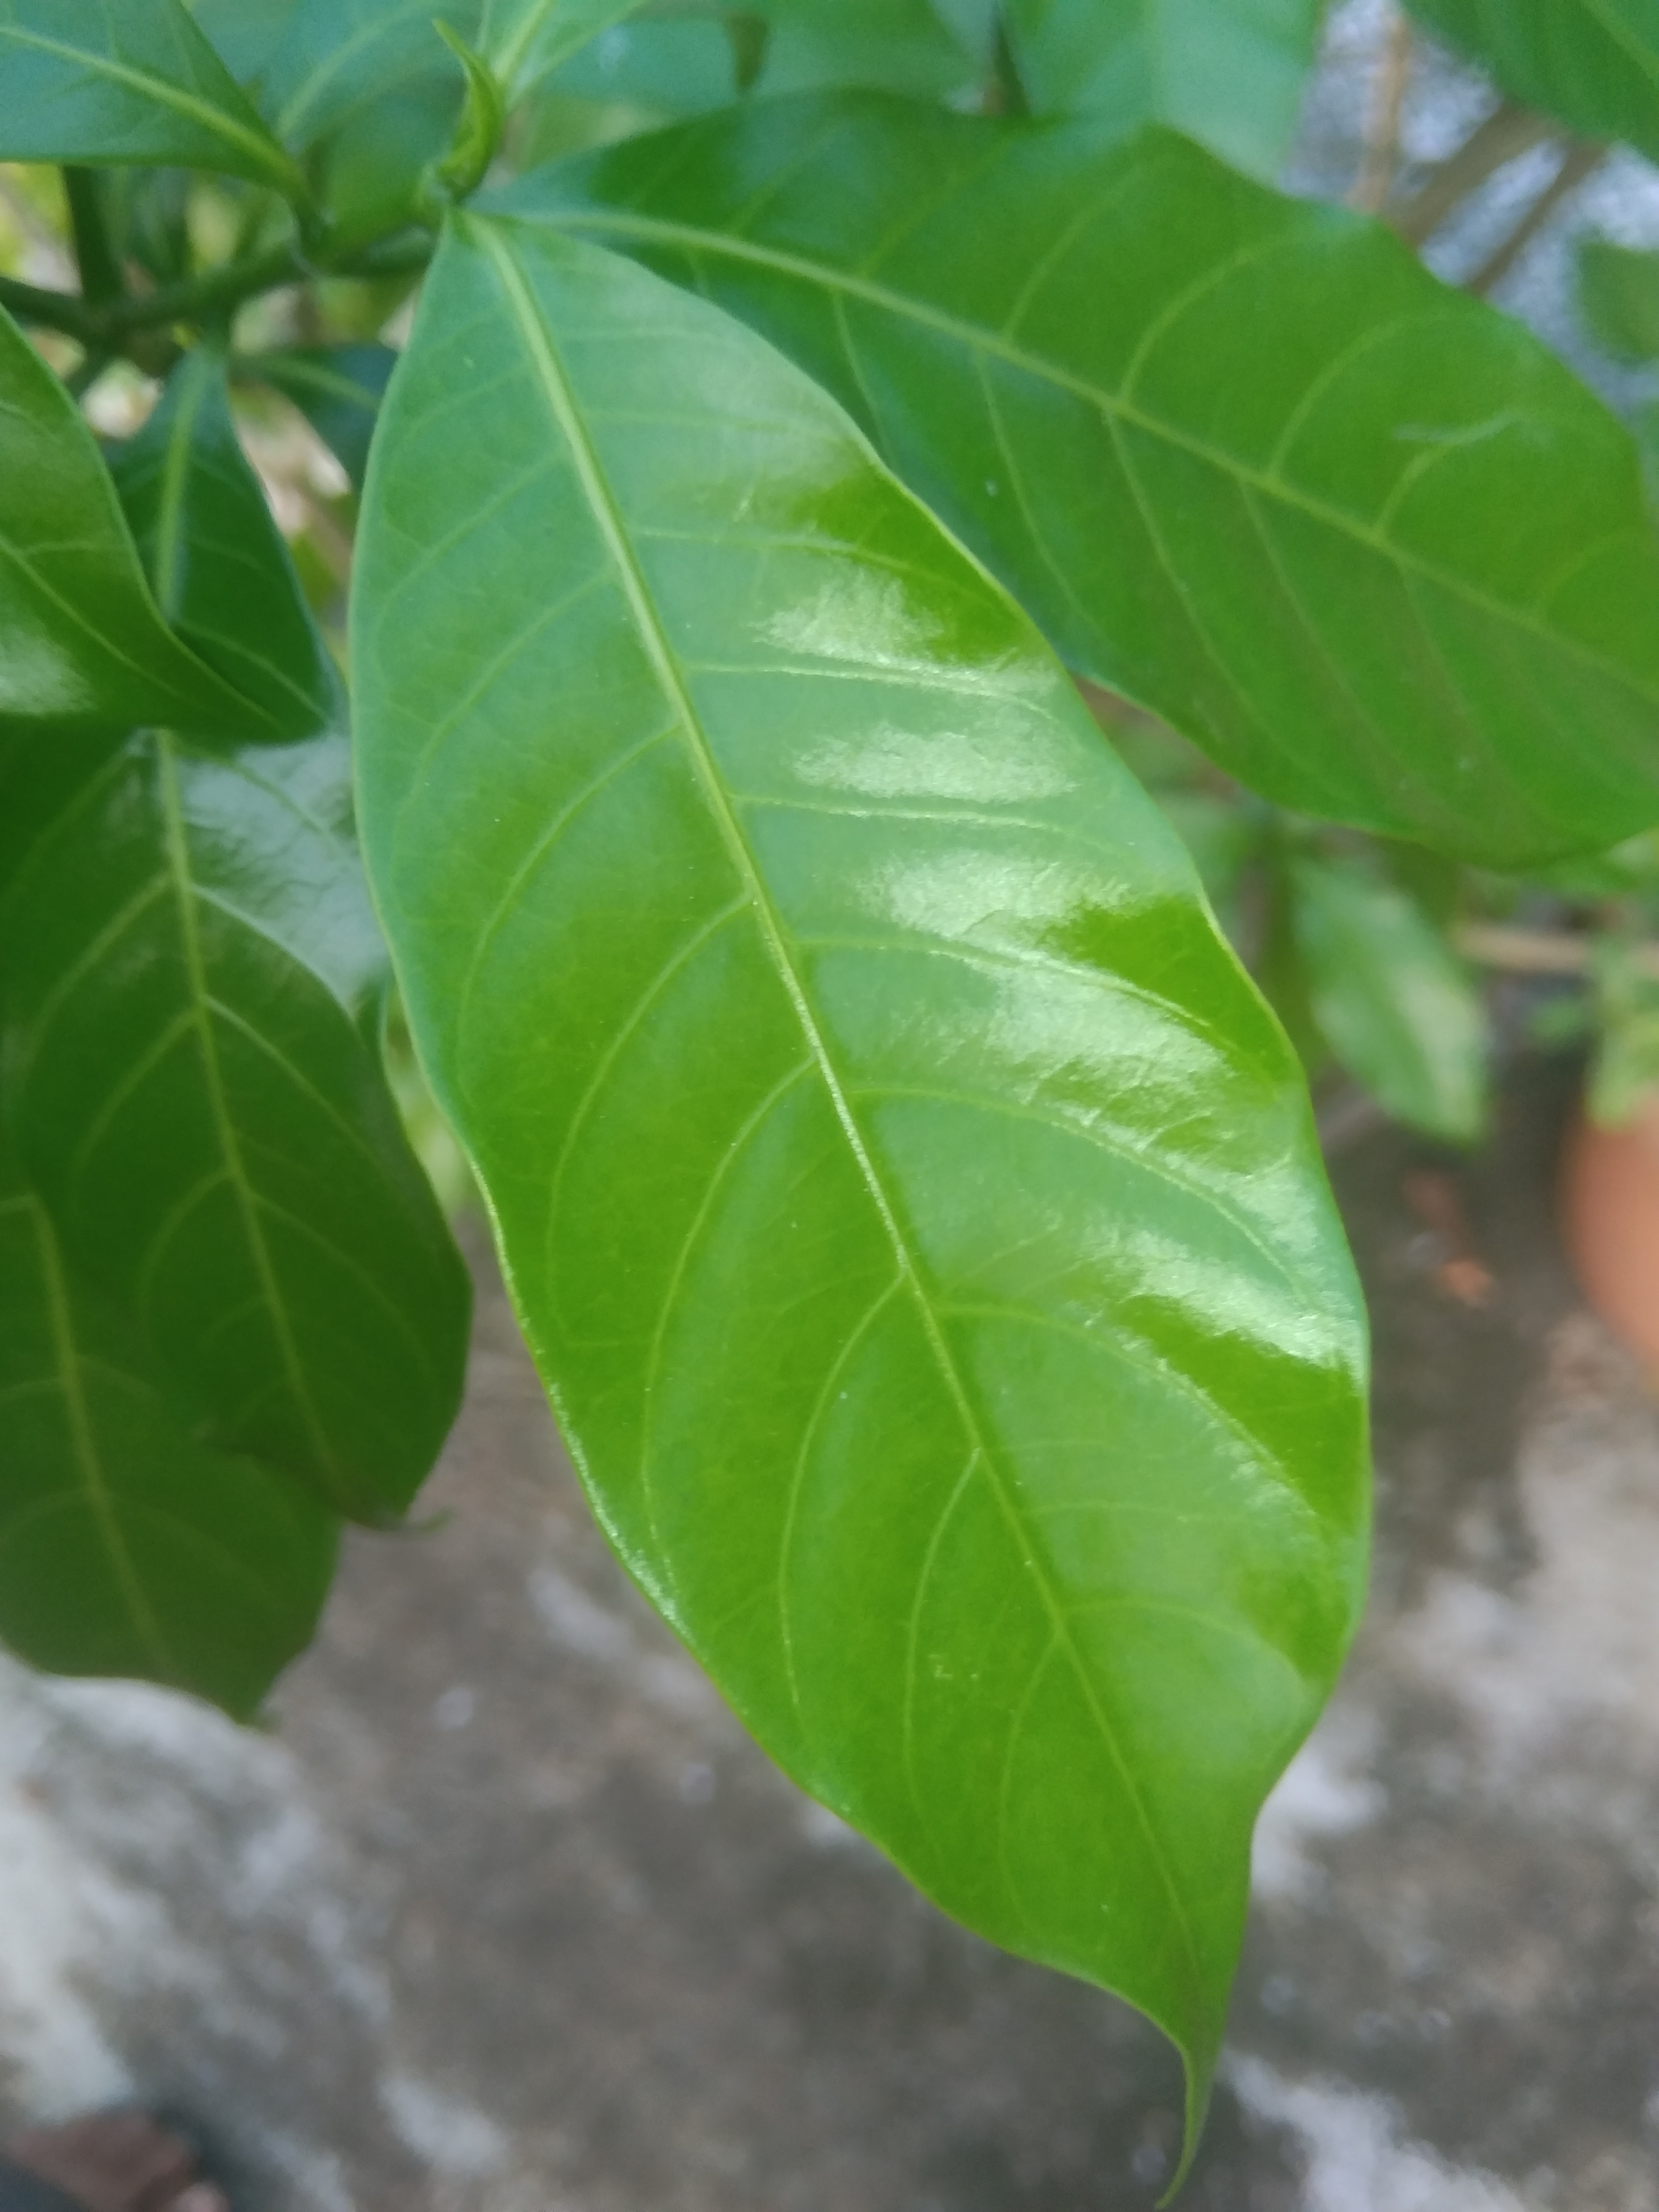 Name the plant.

togor
